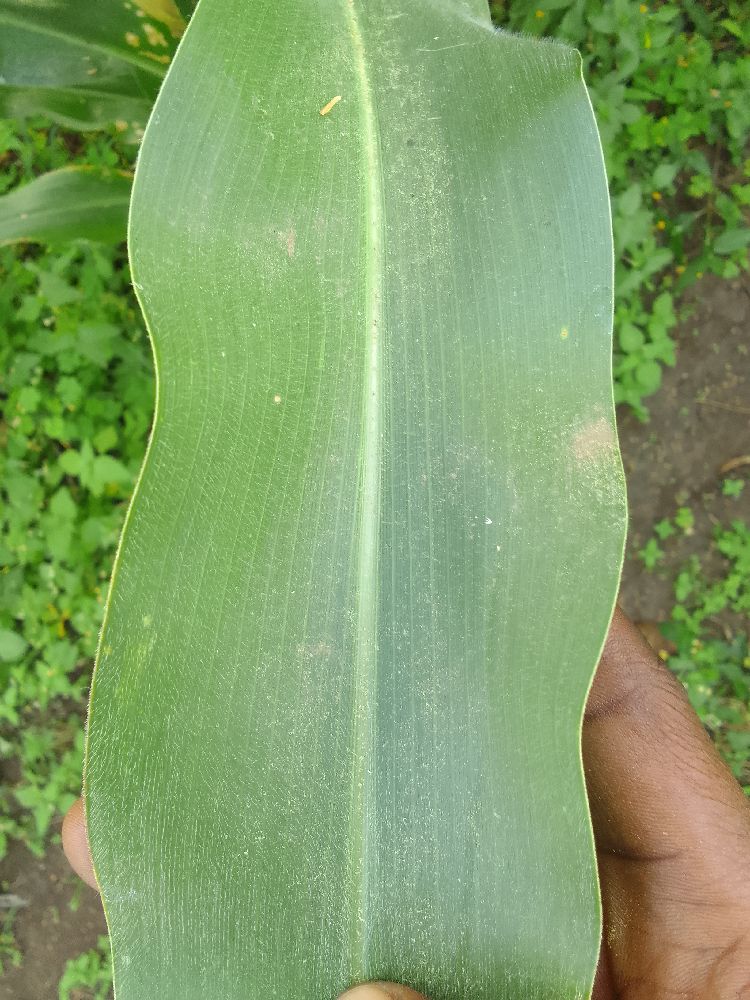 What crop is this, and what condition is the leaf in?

maize, healthy
